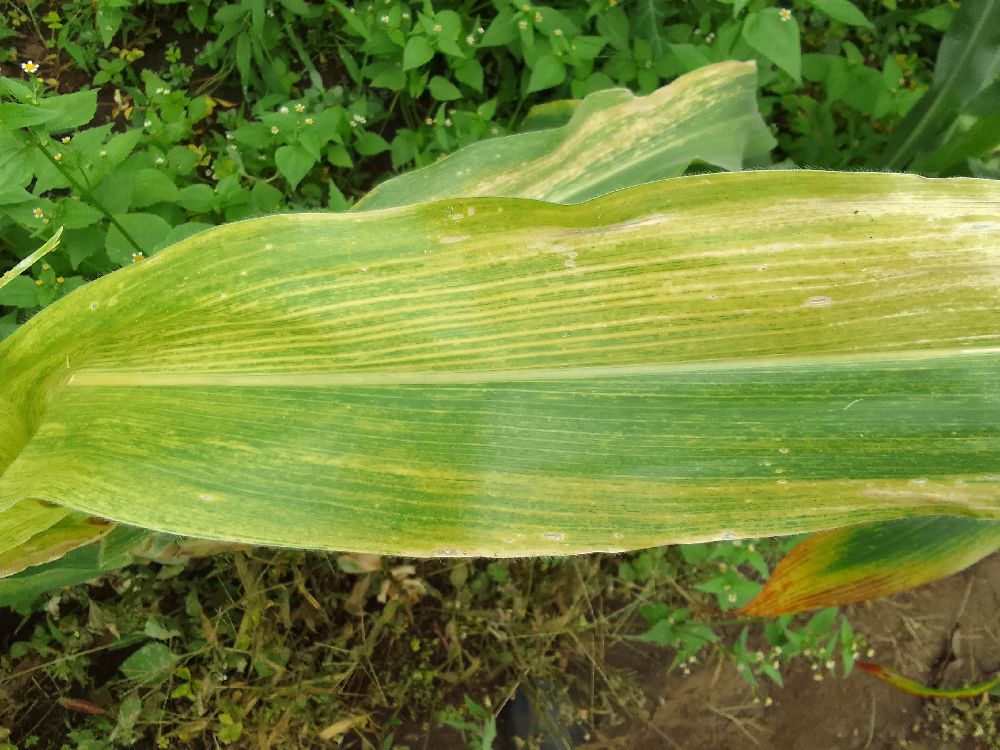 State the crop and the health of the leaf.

maize, maize lethal necrosis
